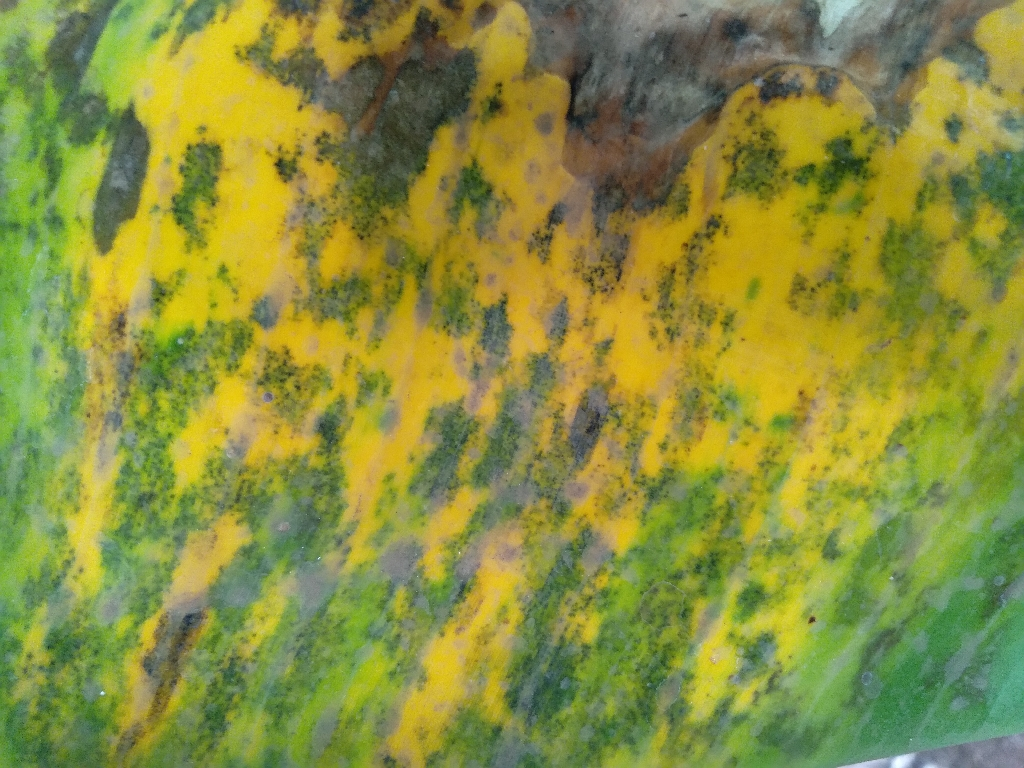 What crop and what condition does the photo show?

banana, black sigatoka
